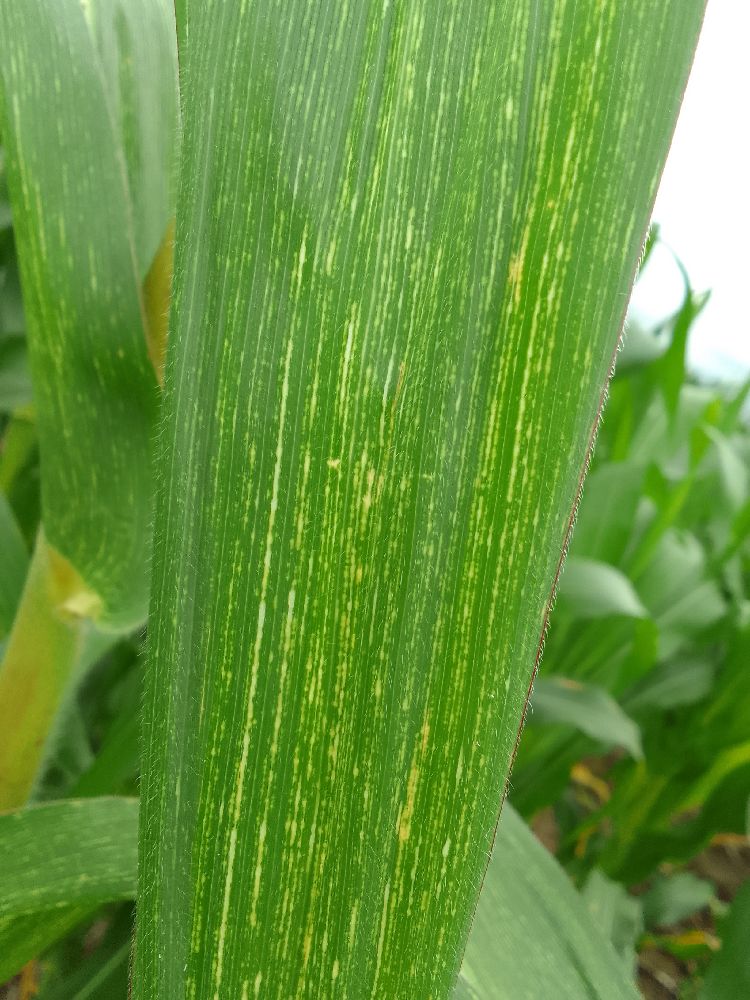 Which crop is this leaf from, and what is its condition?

maize, maize streak virus
